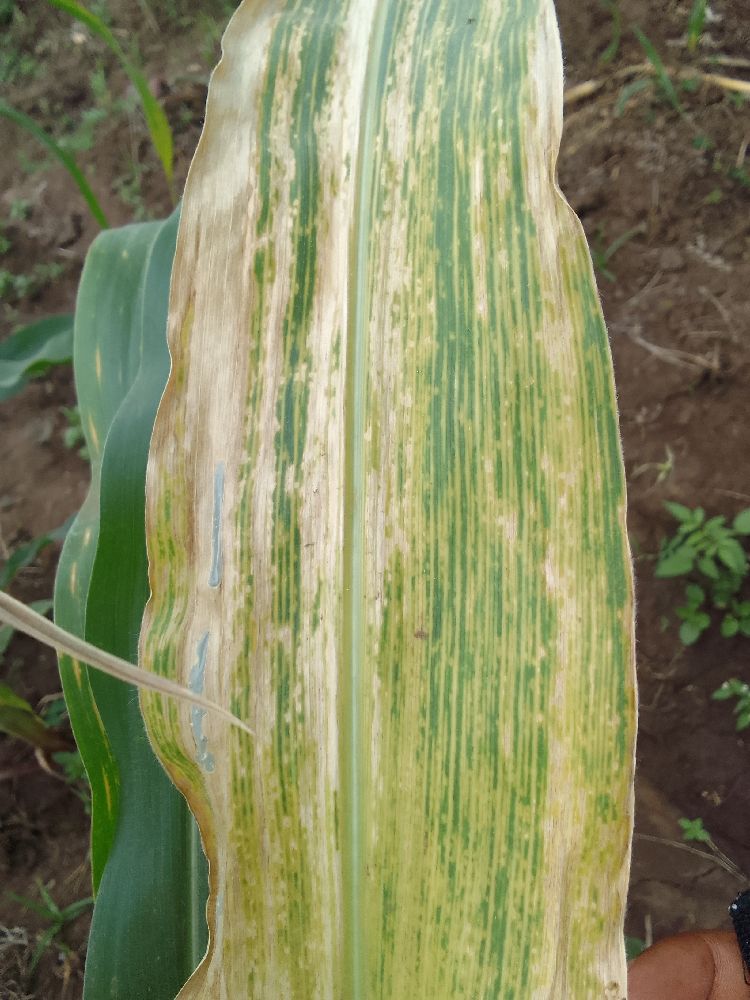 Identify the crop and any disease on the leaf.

maize, maize lethal necrosis
